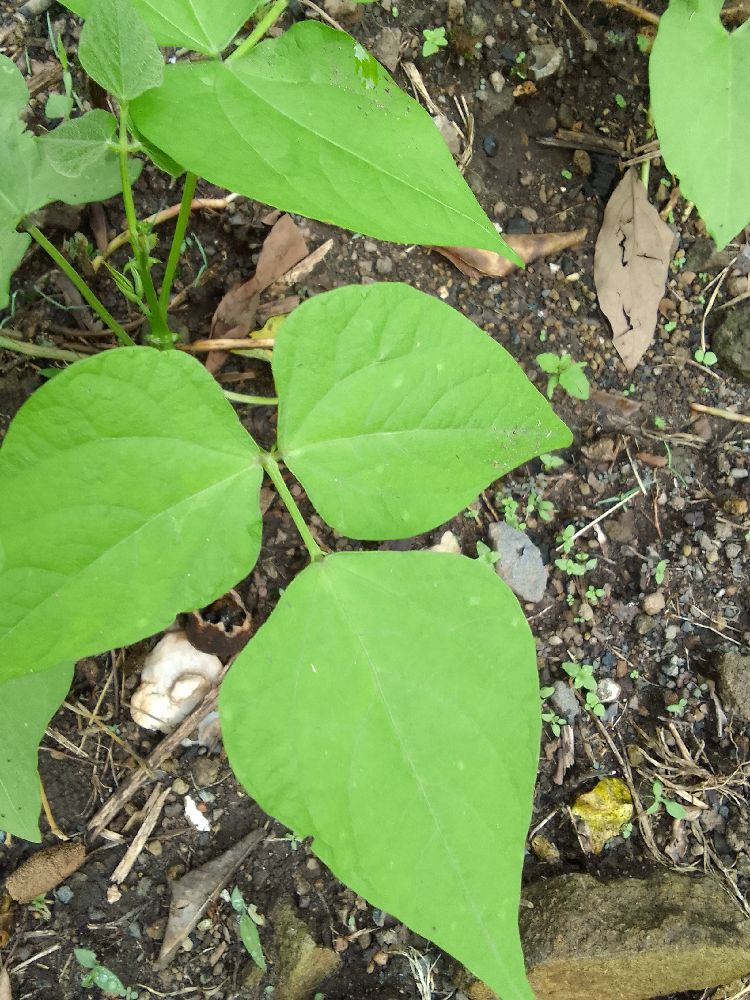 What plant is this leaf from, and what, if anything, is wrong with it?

common bean, healthy
